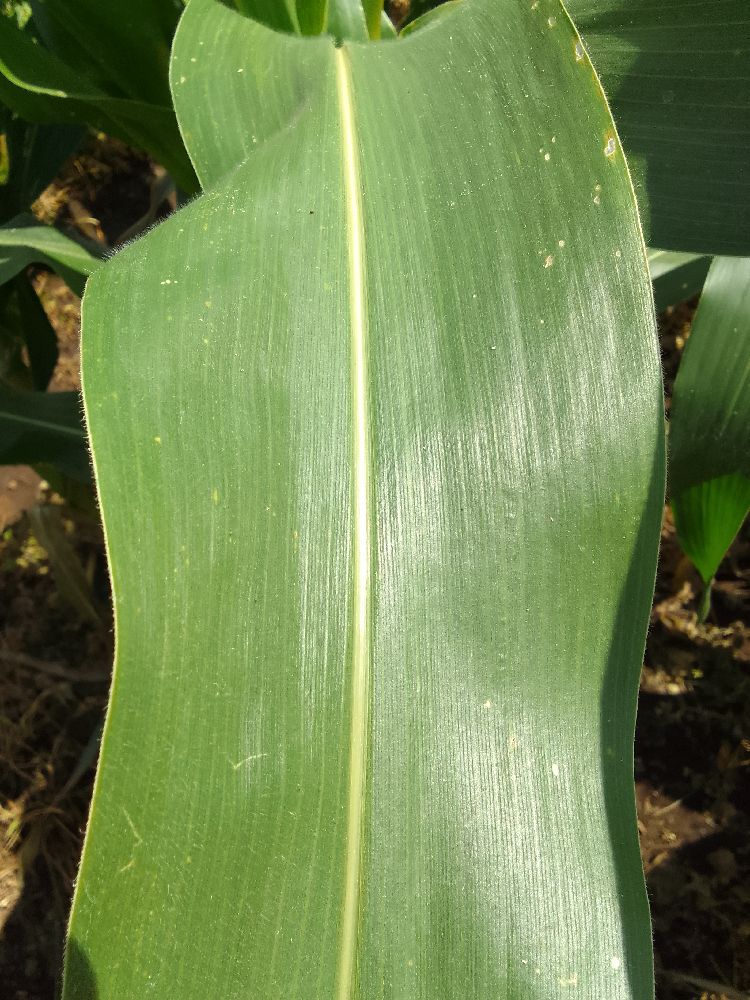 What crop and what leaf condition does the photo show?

maize, healthy
